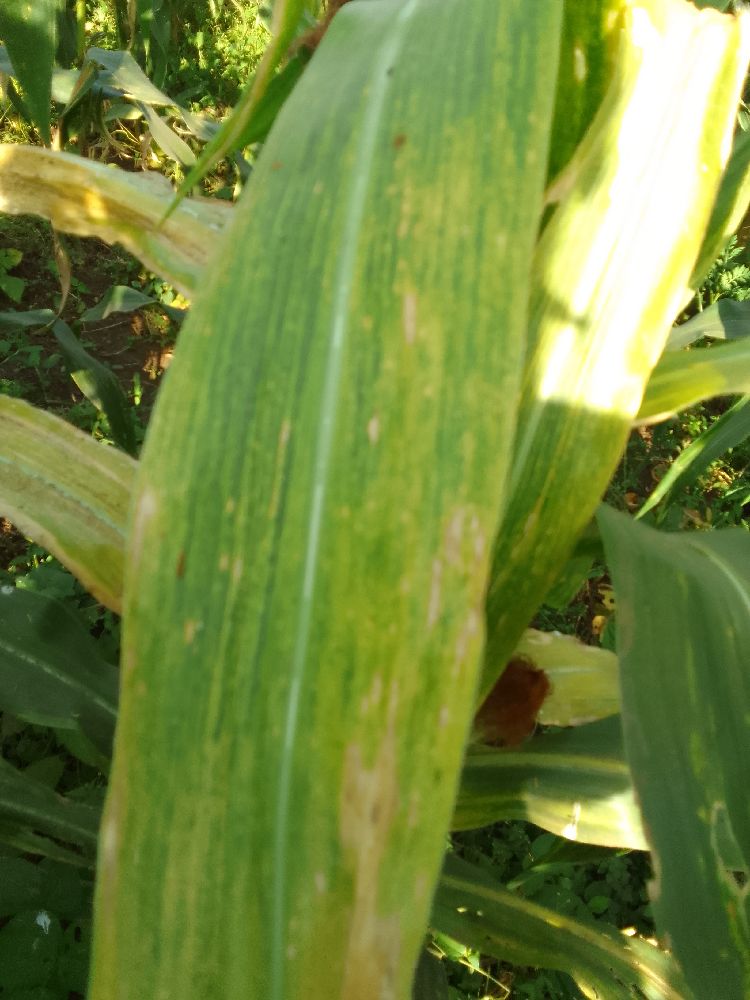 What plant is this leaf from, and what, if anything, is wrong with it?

maize, maize lethal necrosis
